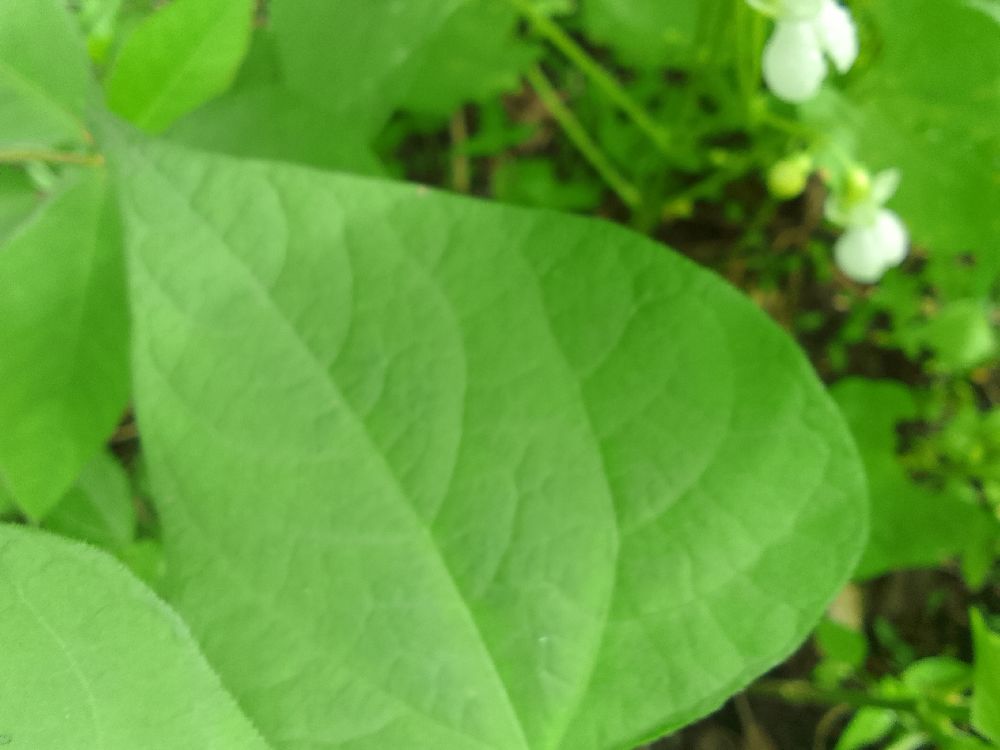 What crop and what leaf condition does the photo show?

common bean, healthy
